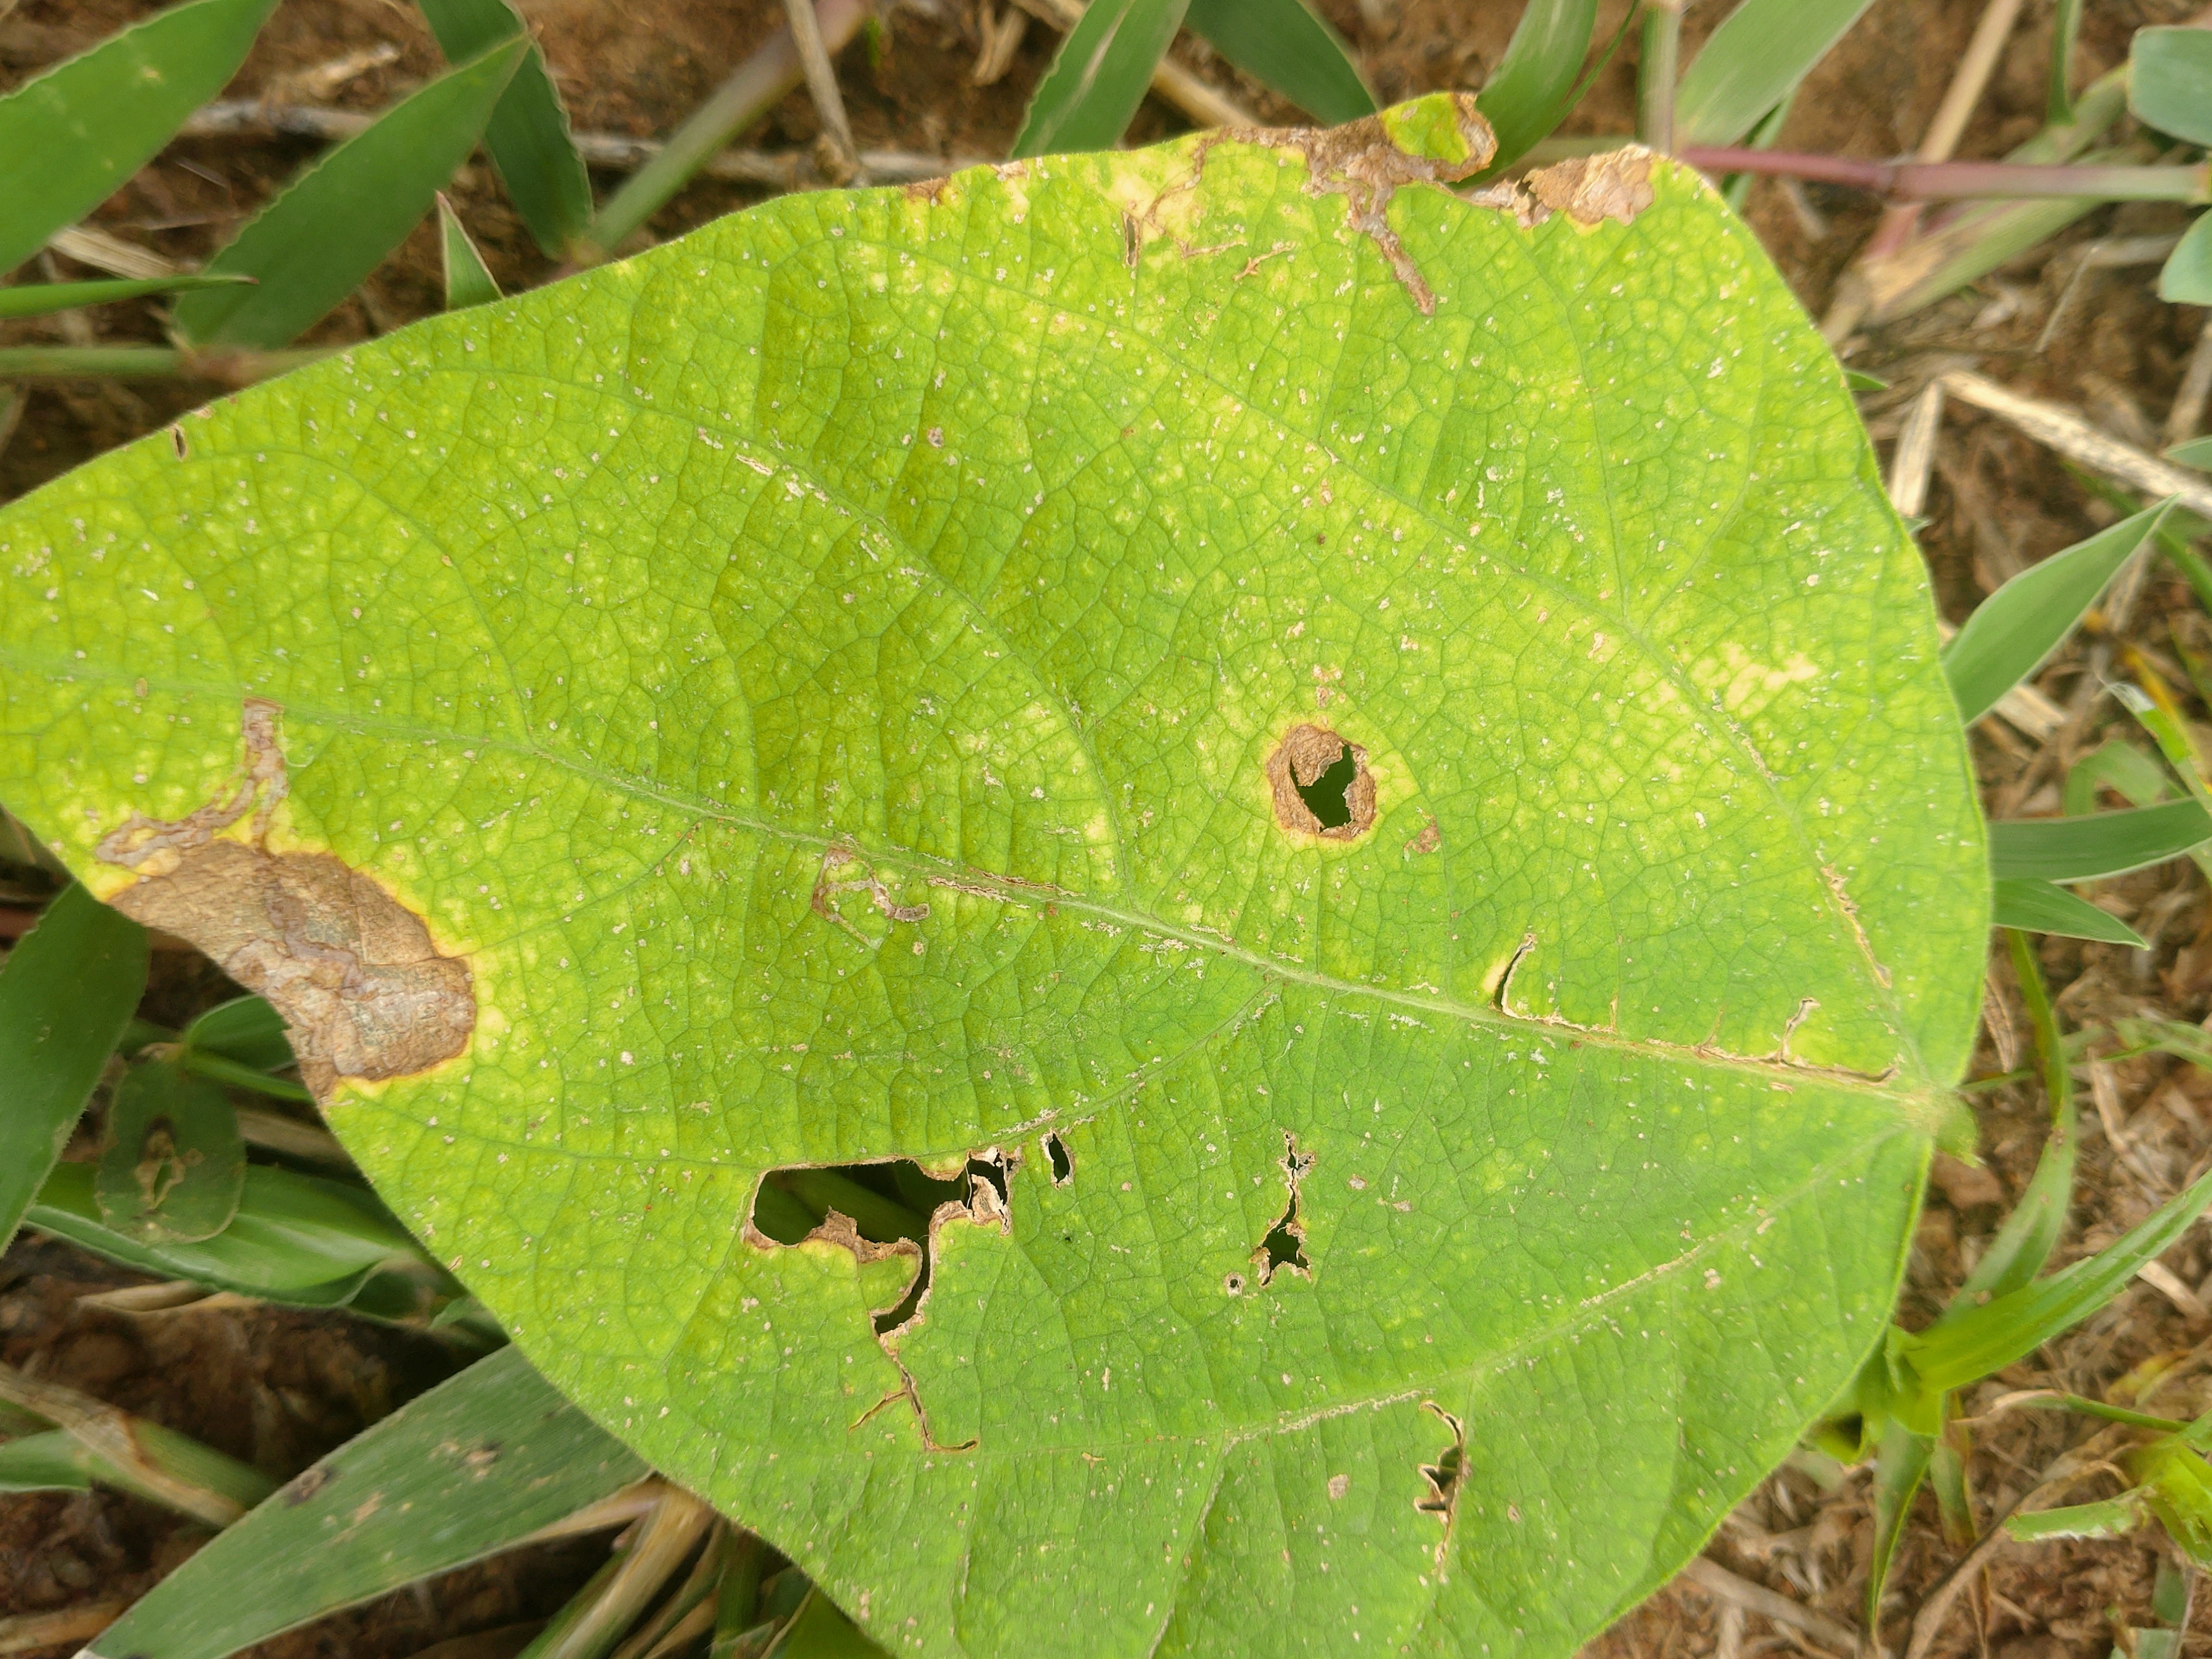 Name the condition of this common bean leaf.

rust
